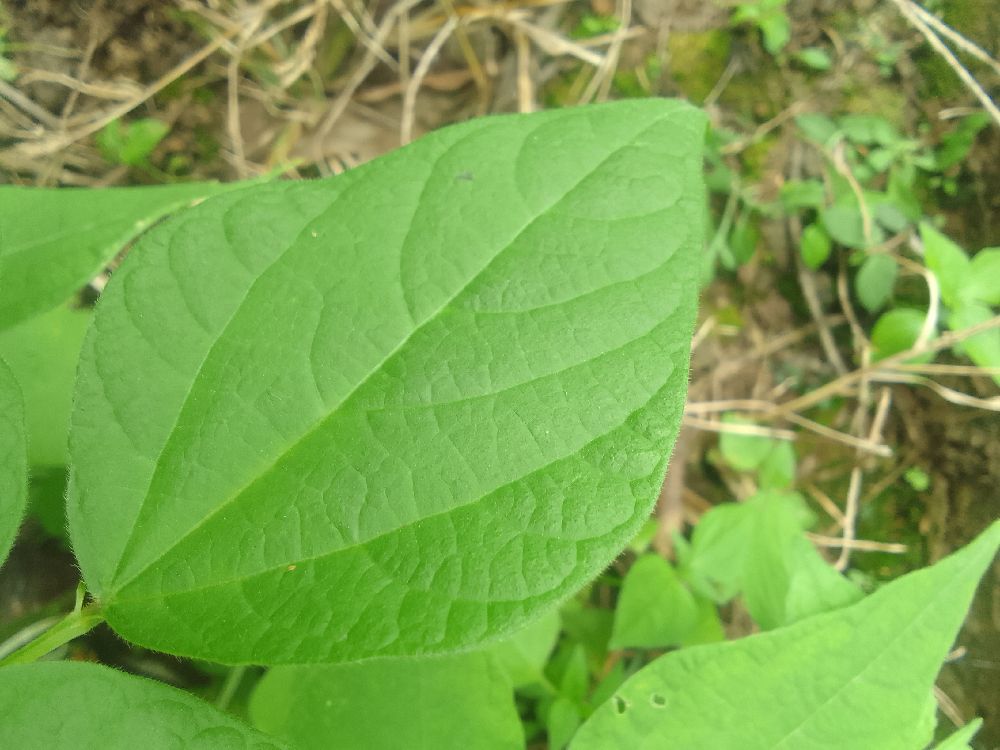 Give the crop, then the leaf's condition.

common bean, healthy
